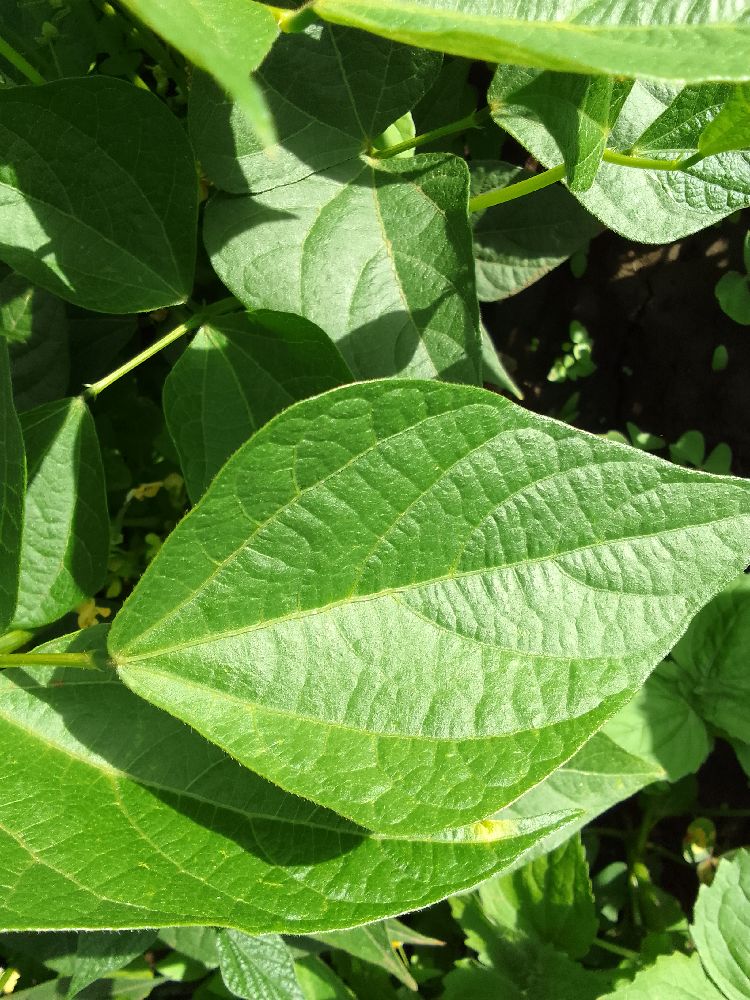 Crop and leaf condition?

common bean, healthy
